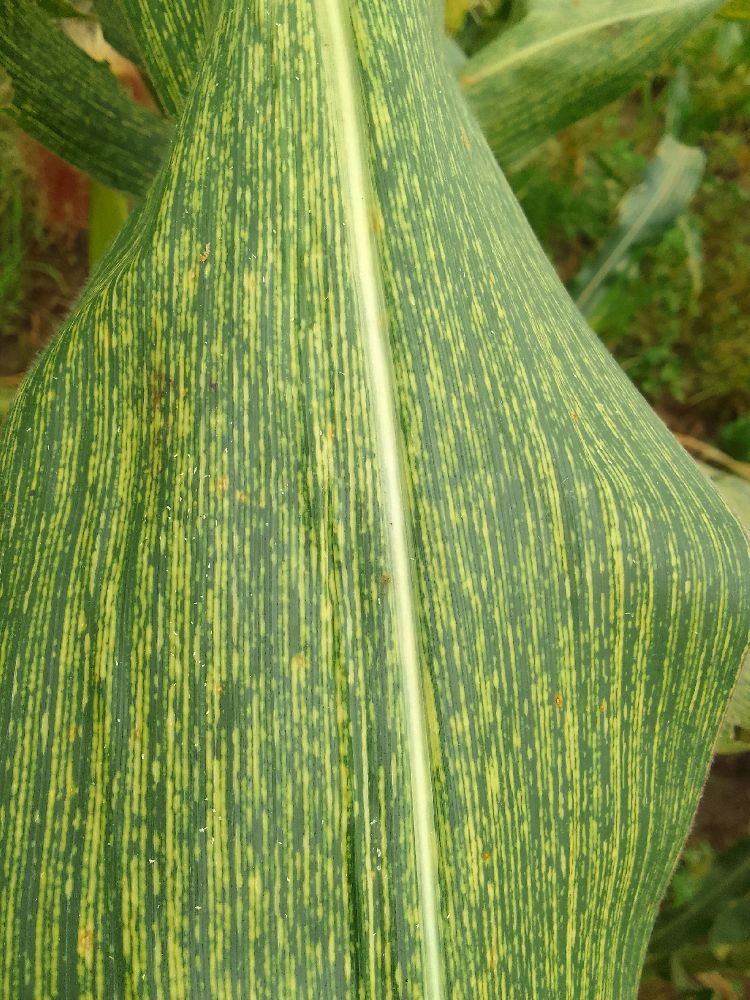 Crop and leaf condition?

maize, maize streak virus
